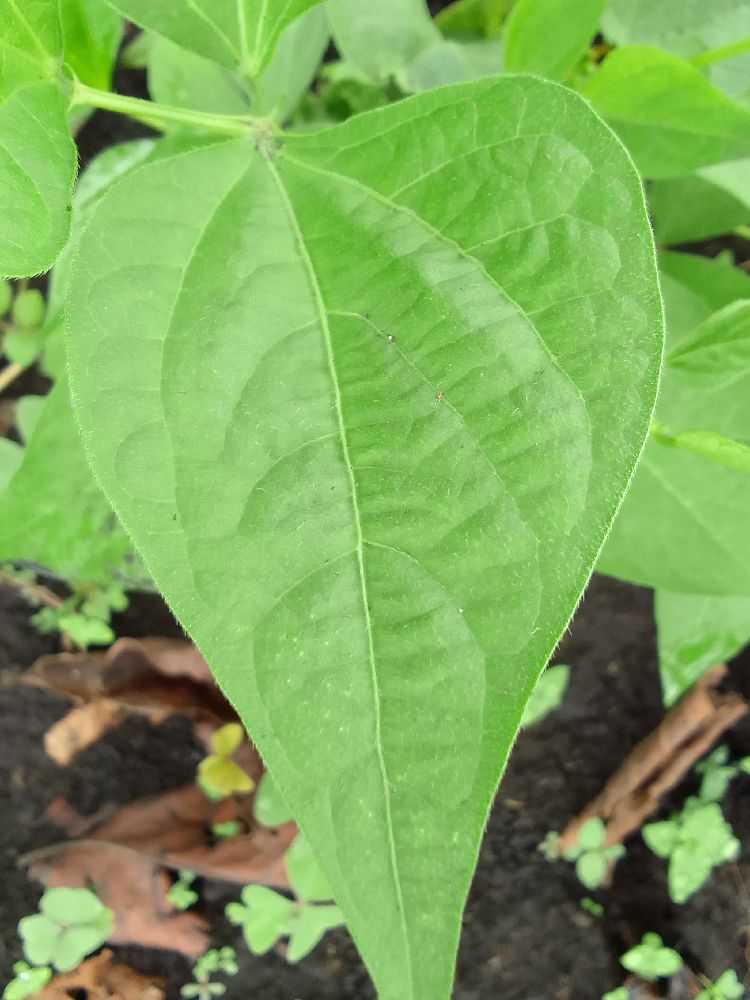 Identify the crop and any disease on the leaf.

common bean, healthy
